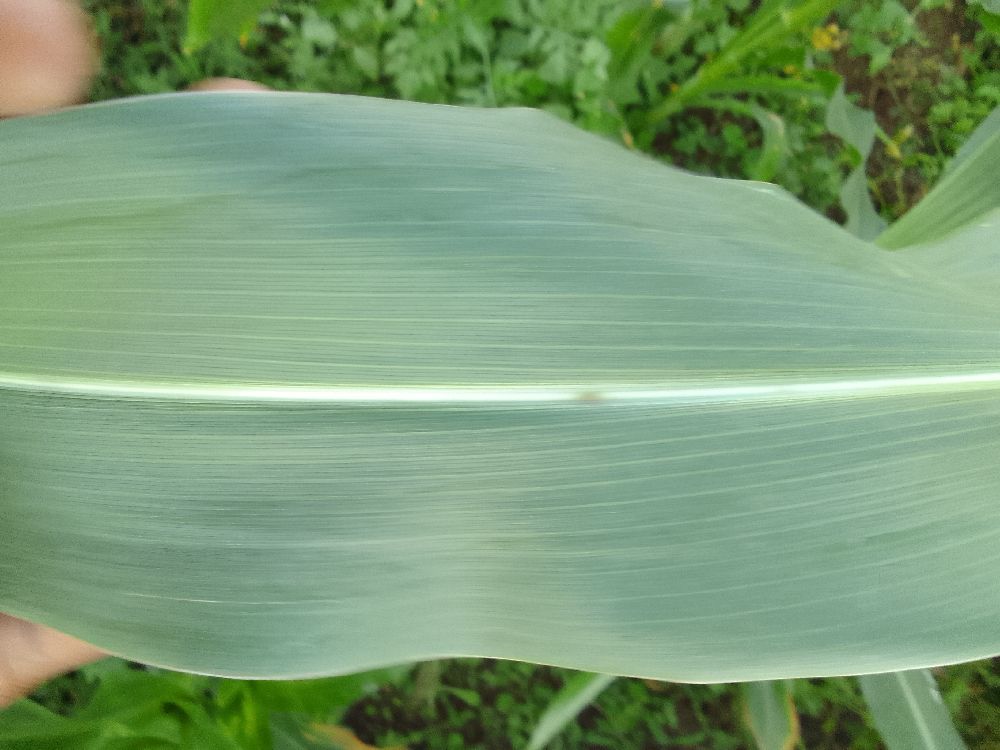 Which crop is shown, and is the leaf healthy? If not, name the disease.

maize, healthy
